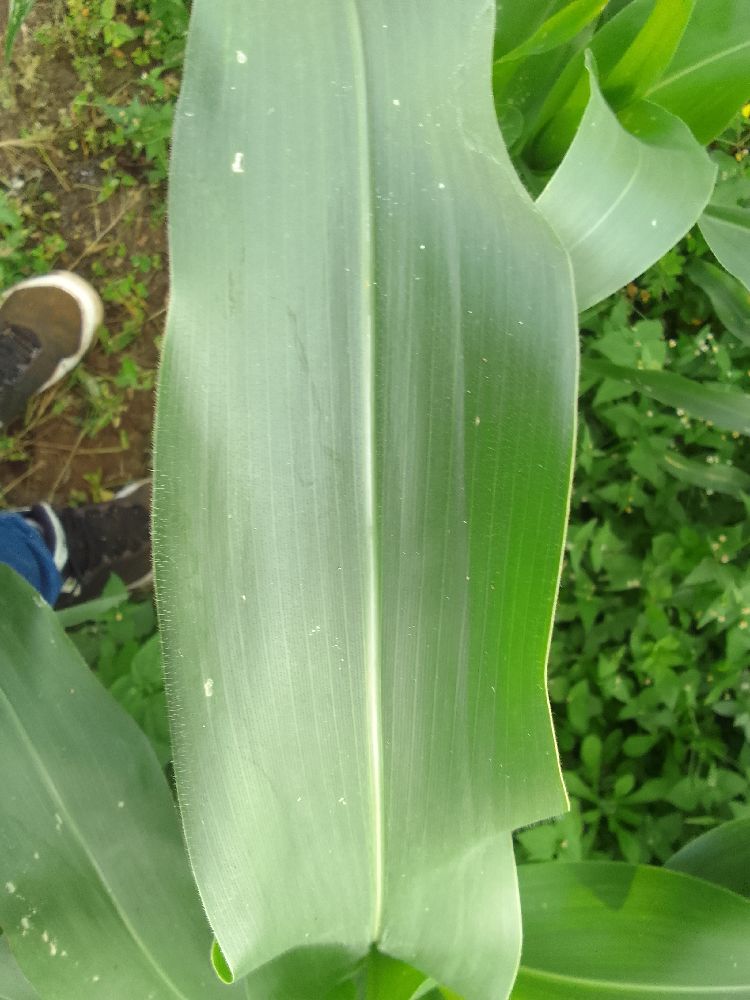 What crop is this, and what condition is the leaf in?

maize, healthy
